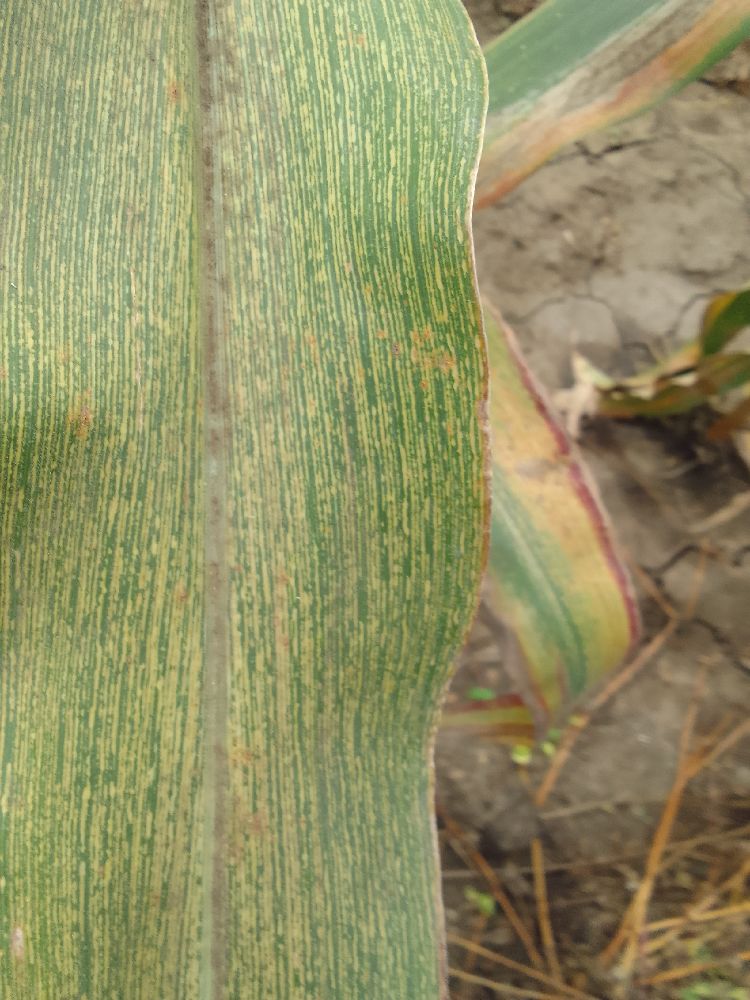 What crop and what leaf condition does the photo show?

maize, maize streak virus
